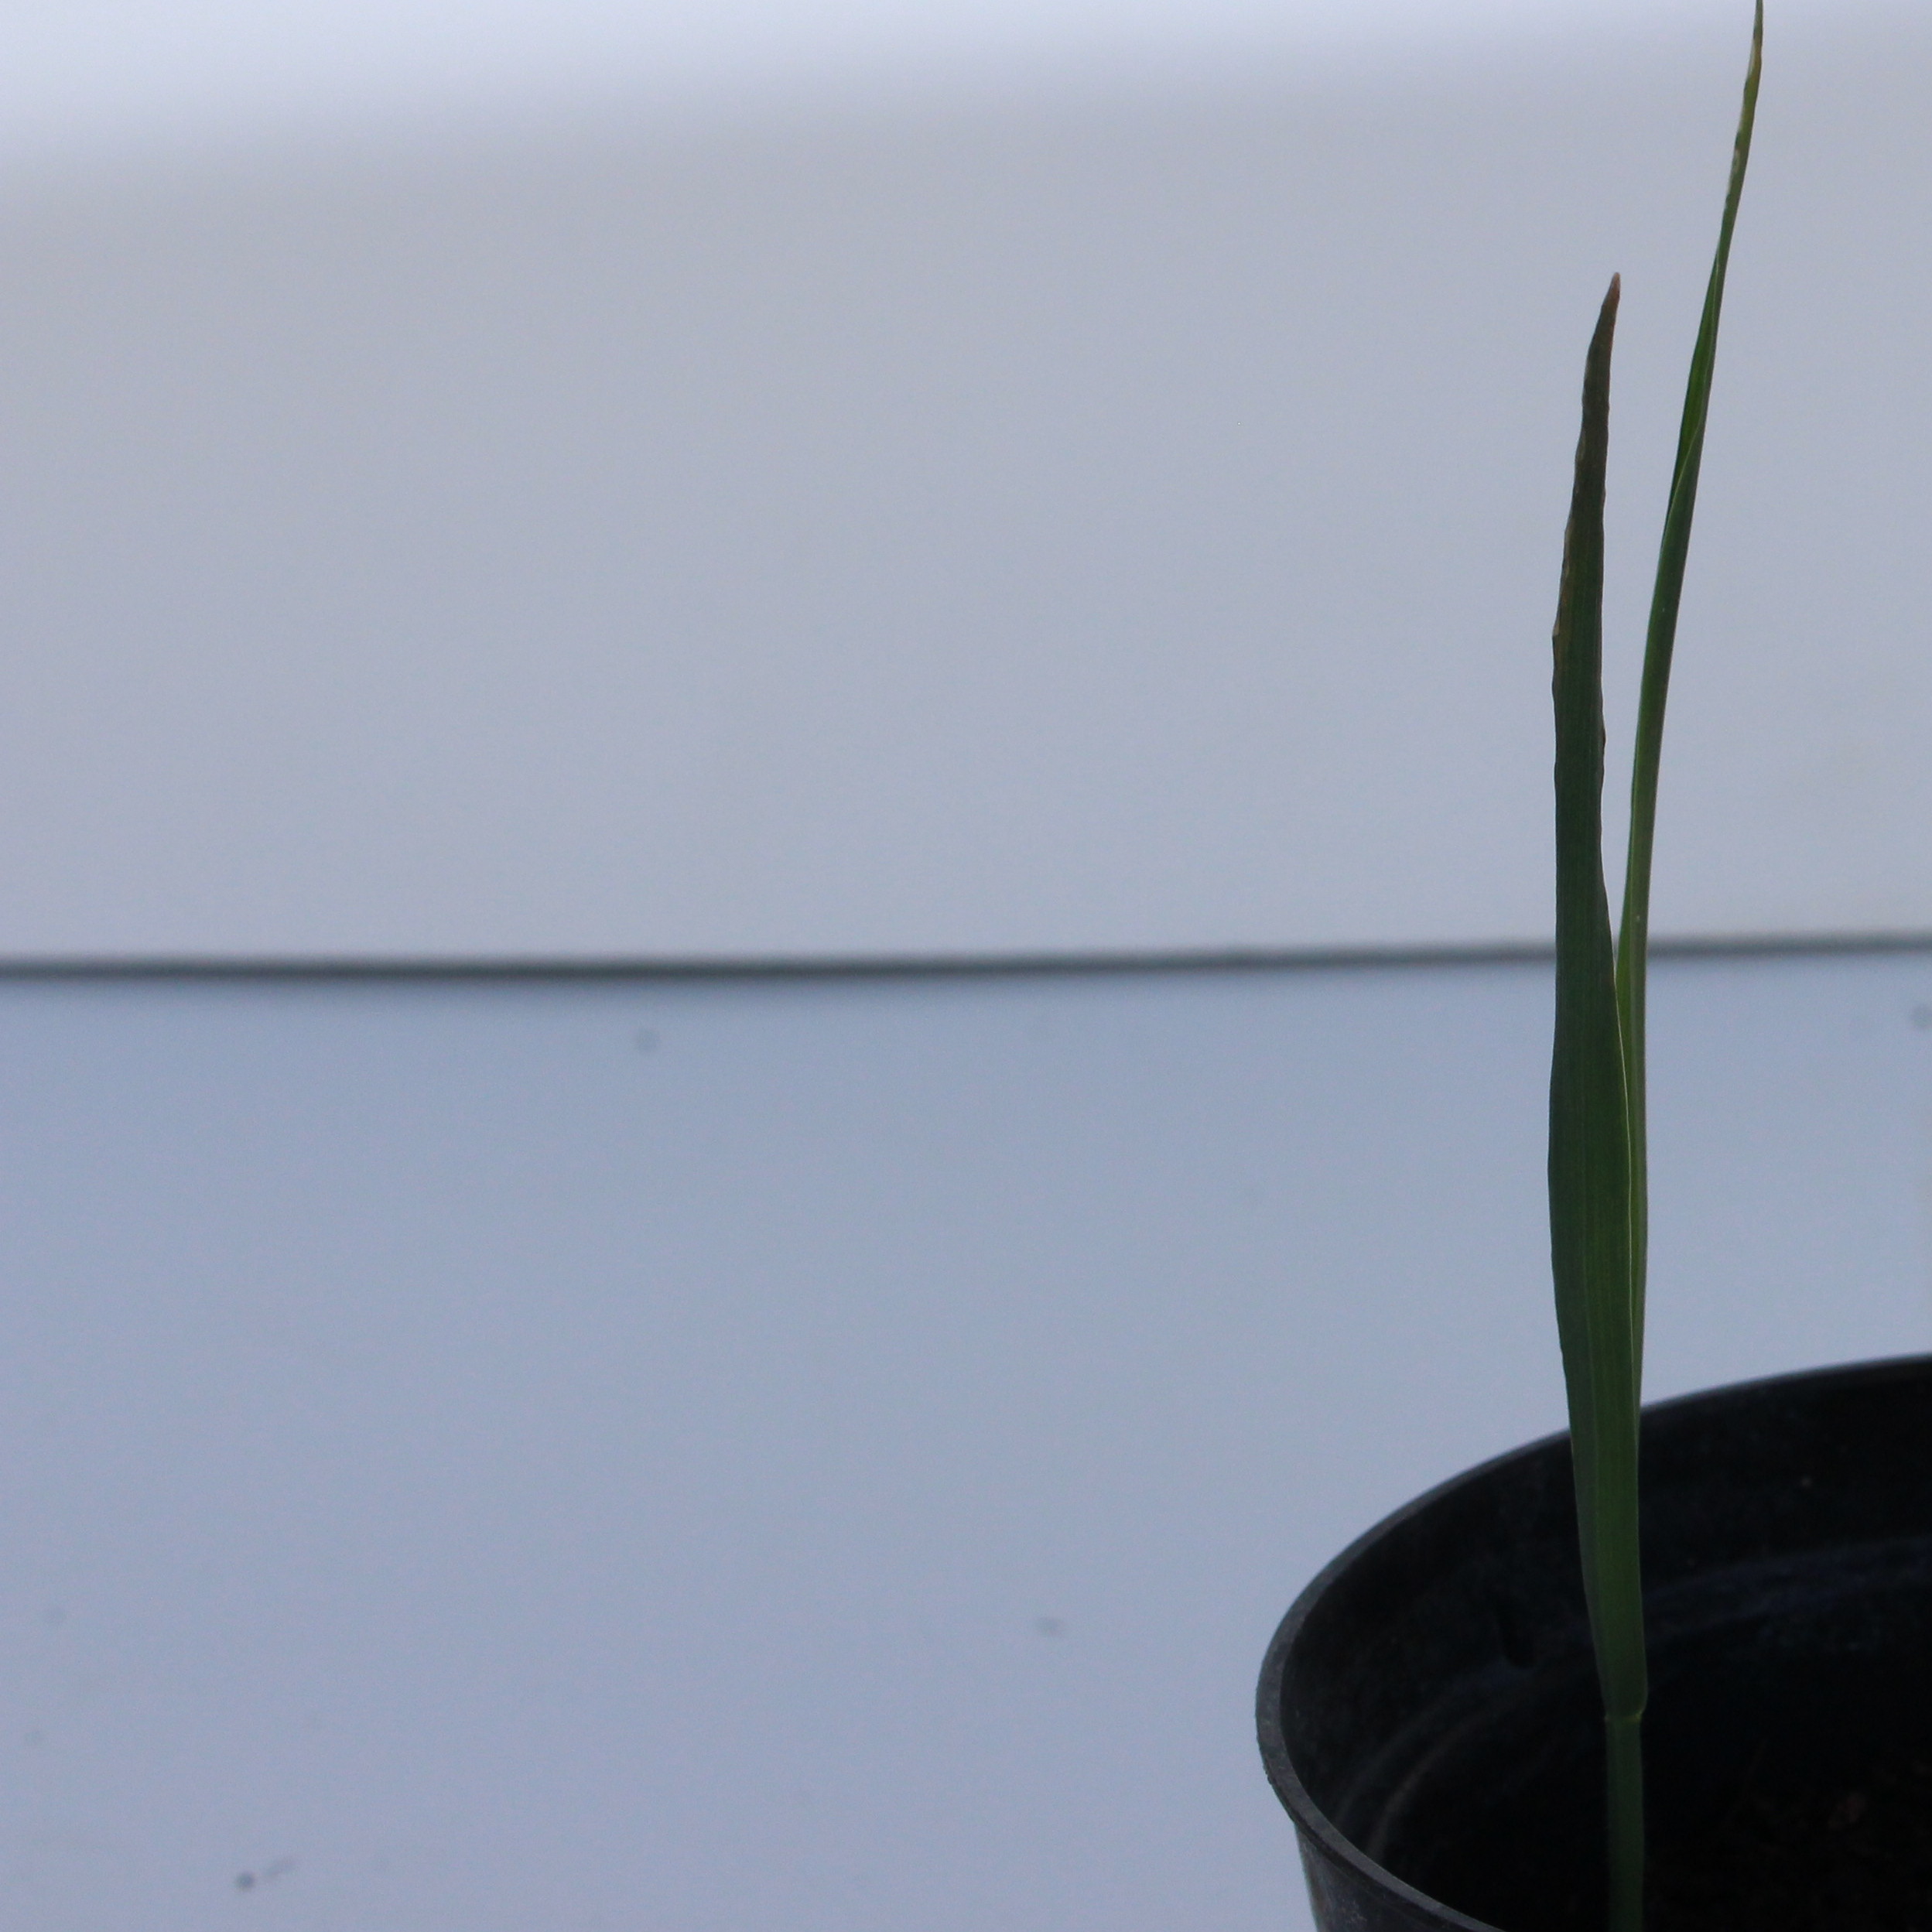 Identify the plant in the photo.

Avena sterilis
